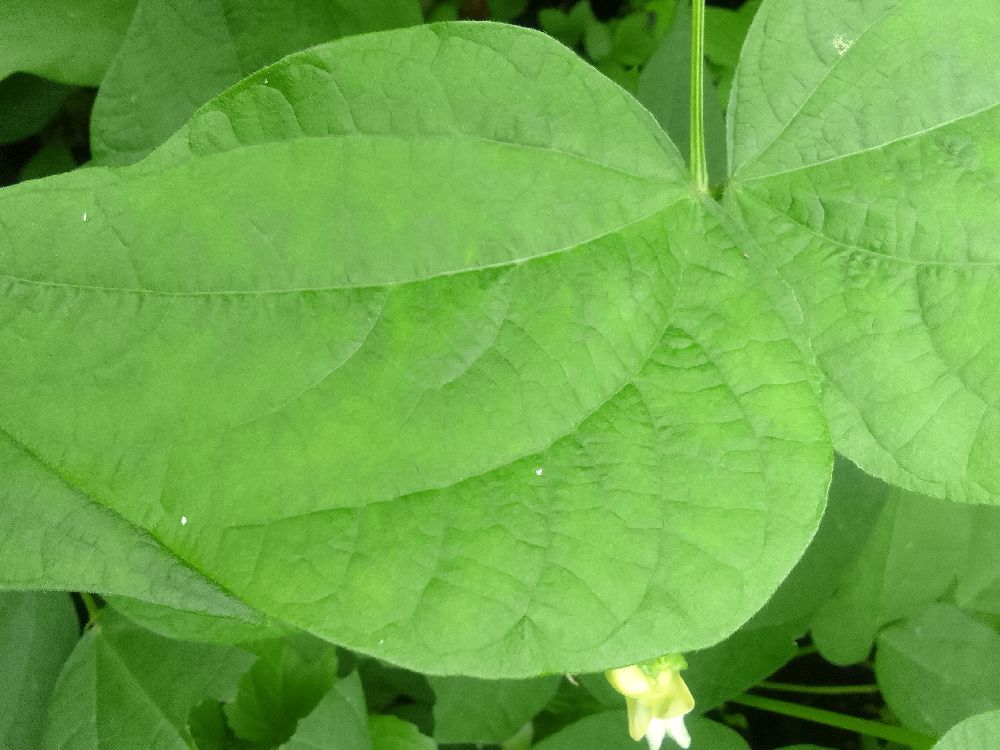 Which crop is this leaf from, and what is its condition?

common bean, healthy
